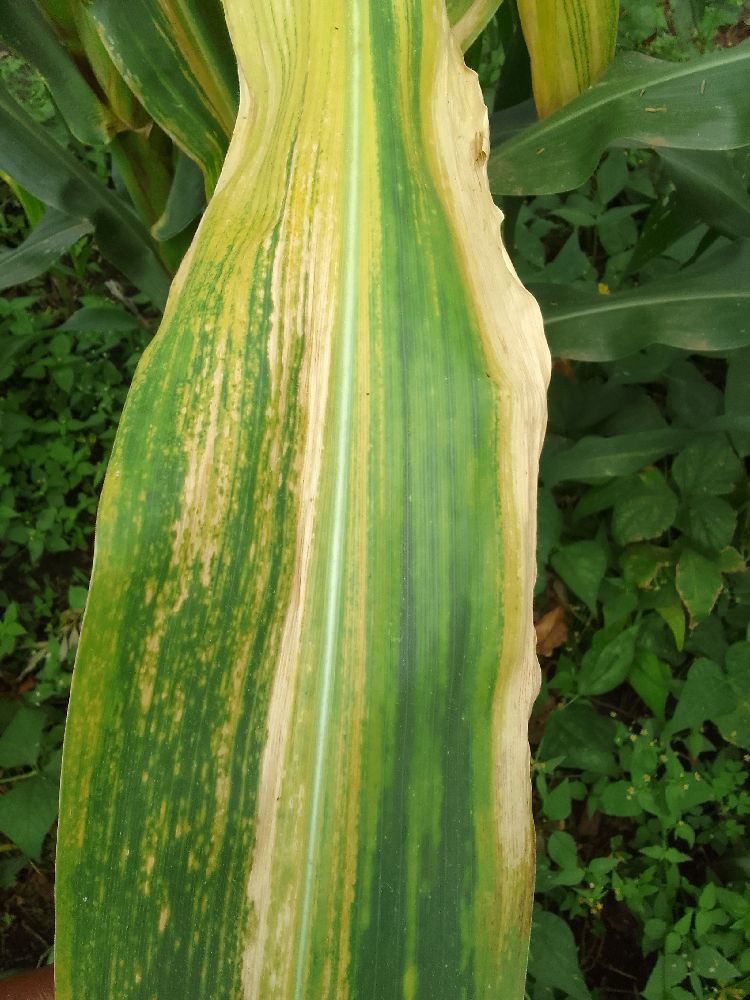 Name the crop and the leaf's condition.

maize, maize lethal necrosis
